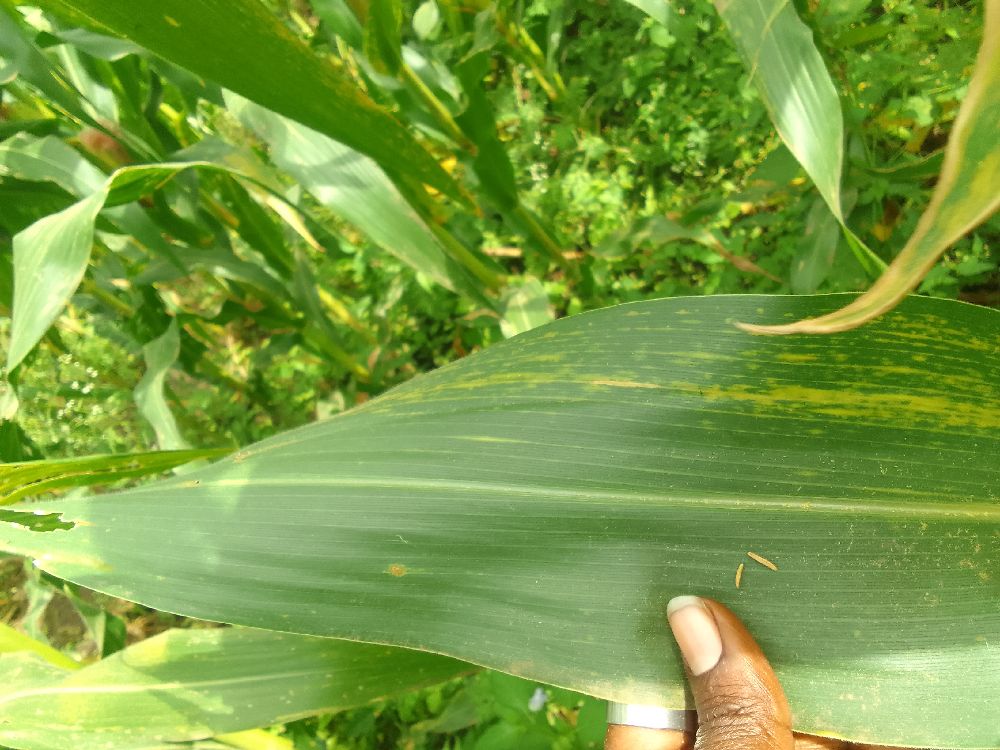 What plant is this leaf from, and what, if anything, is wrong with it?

maize, maize lethal necrosis
